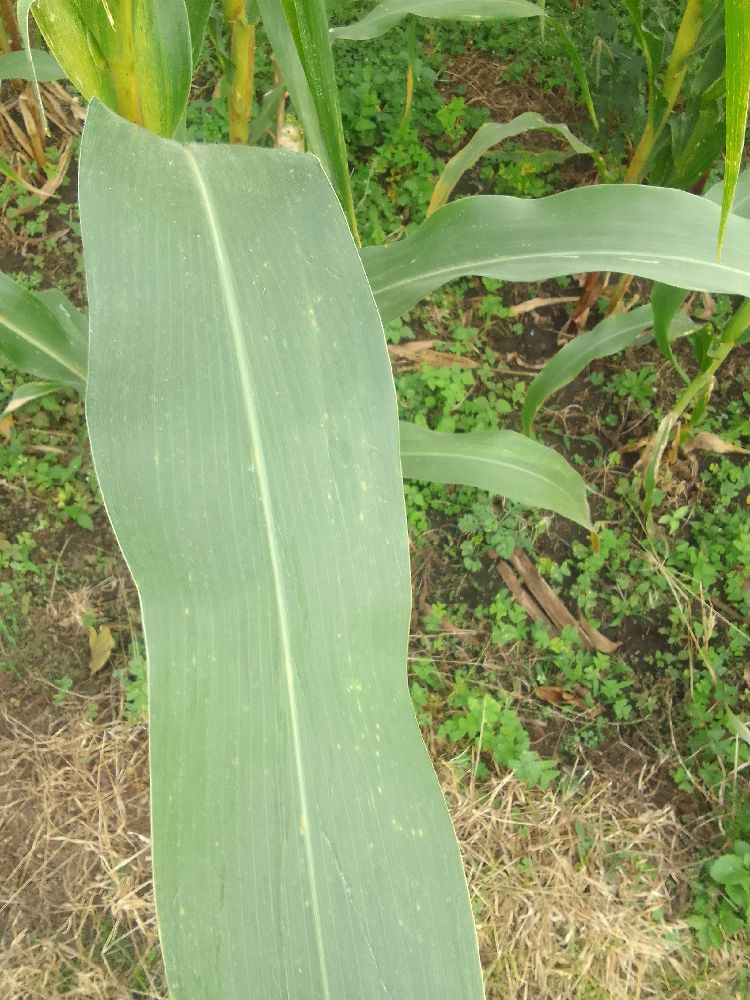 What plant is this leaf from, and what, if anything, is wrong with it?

maize, healthy
